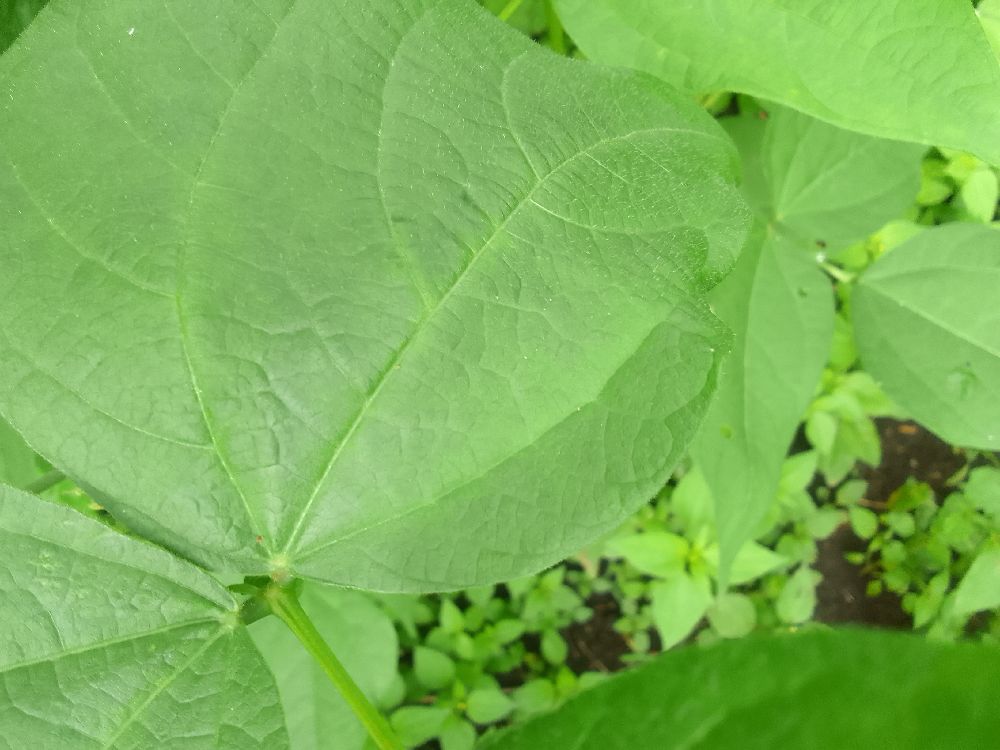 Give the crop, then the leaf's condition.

common bean, healthy
